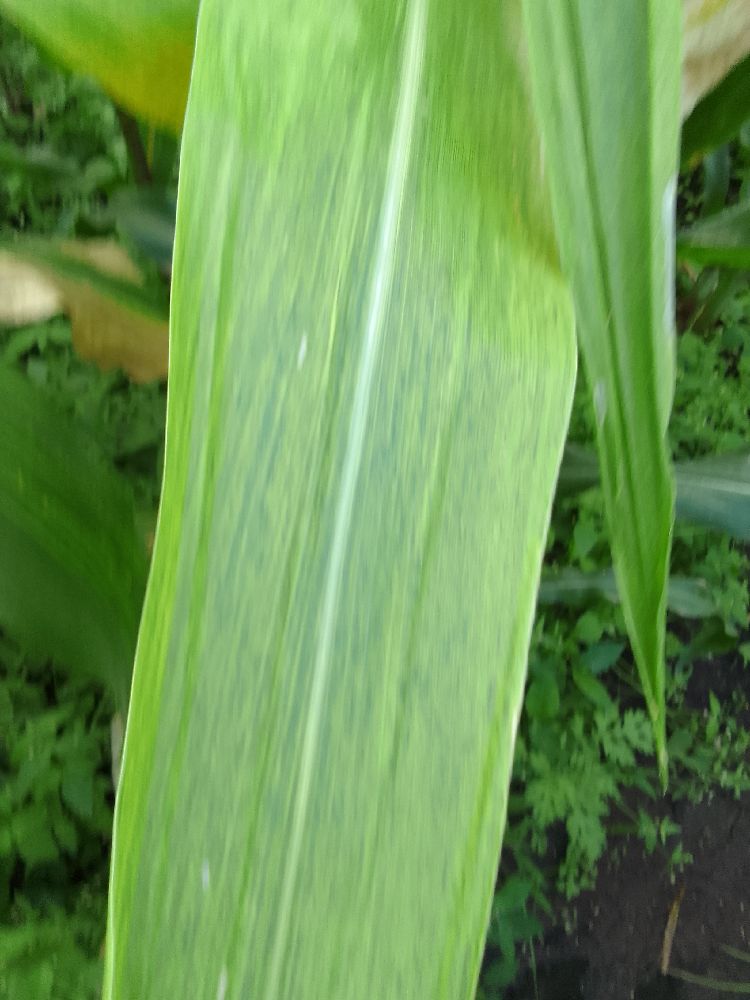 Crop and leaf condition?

maize, maize lethal necrosis
